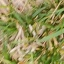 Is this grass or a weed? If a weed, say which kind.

grass
